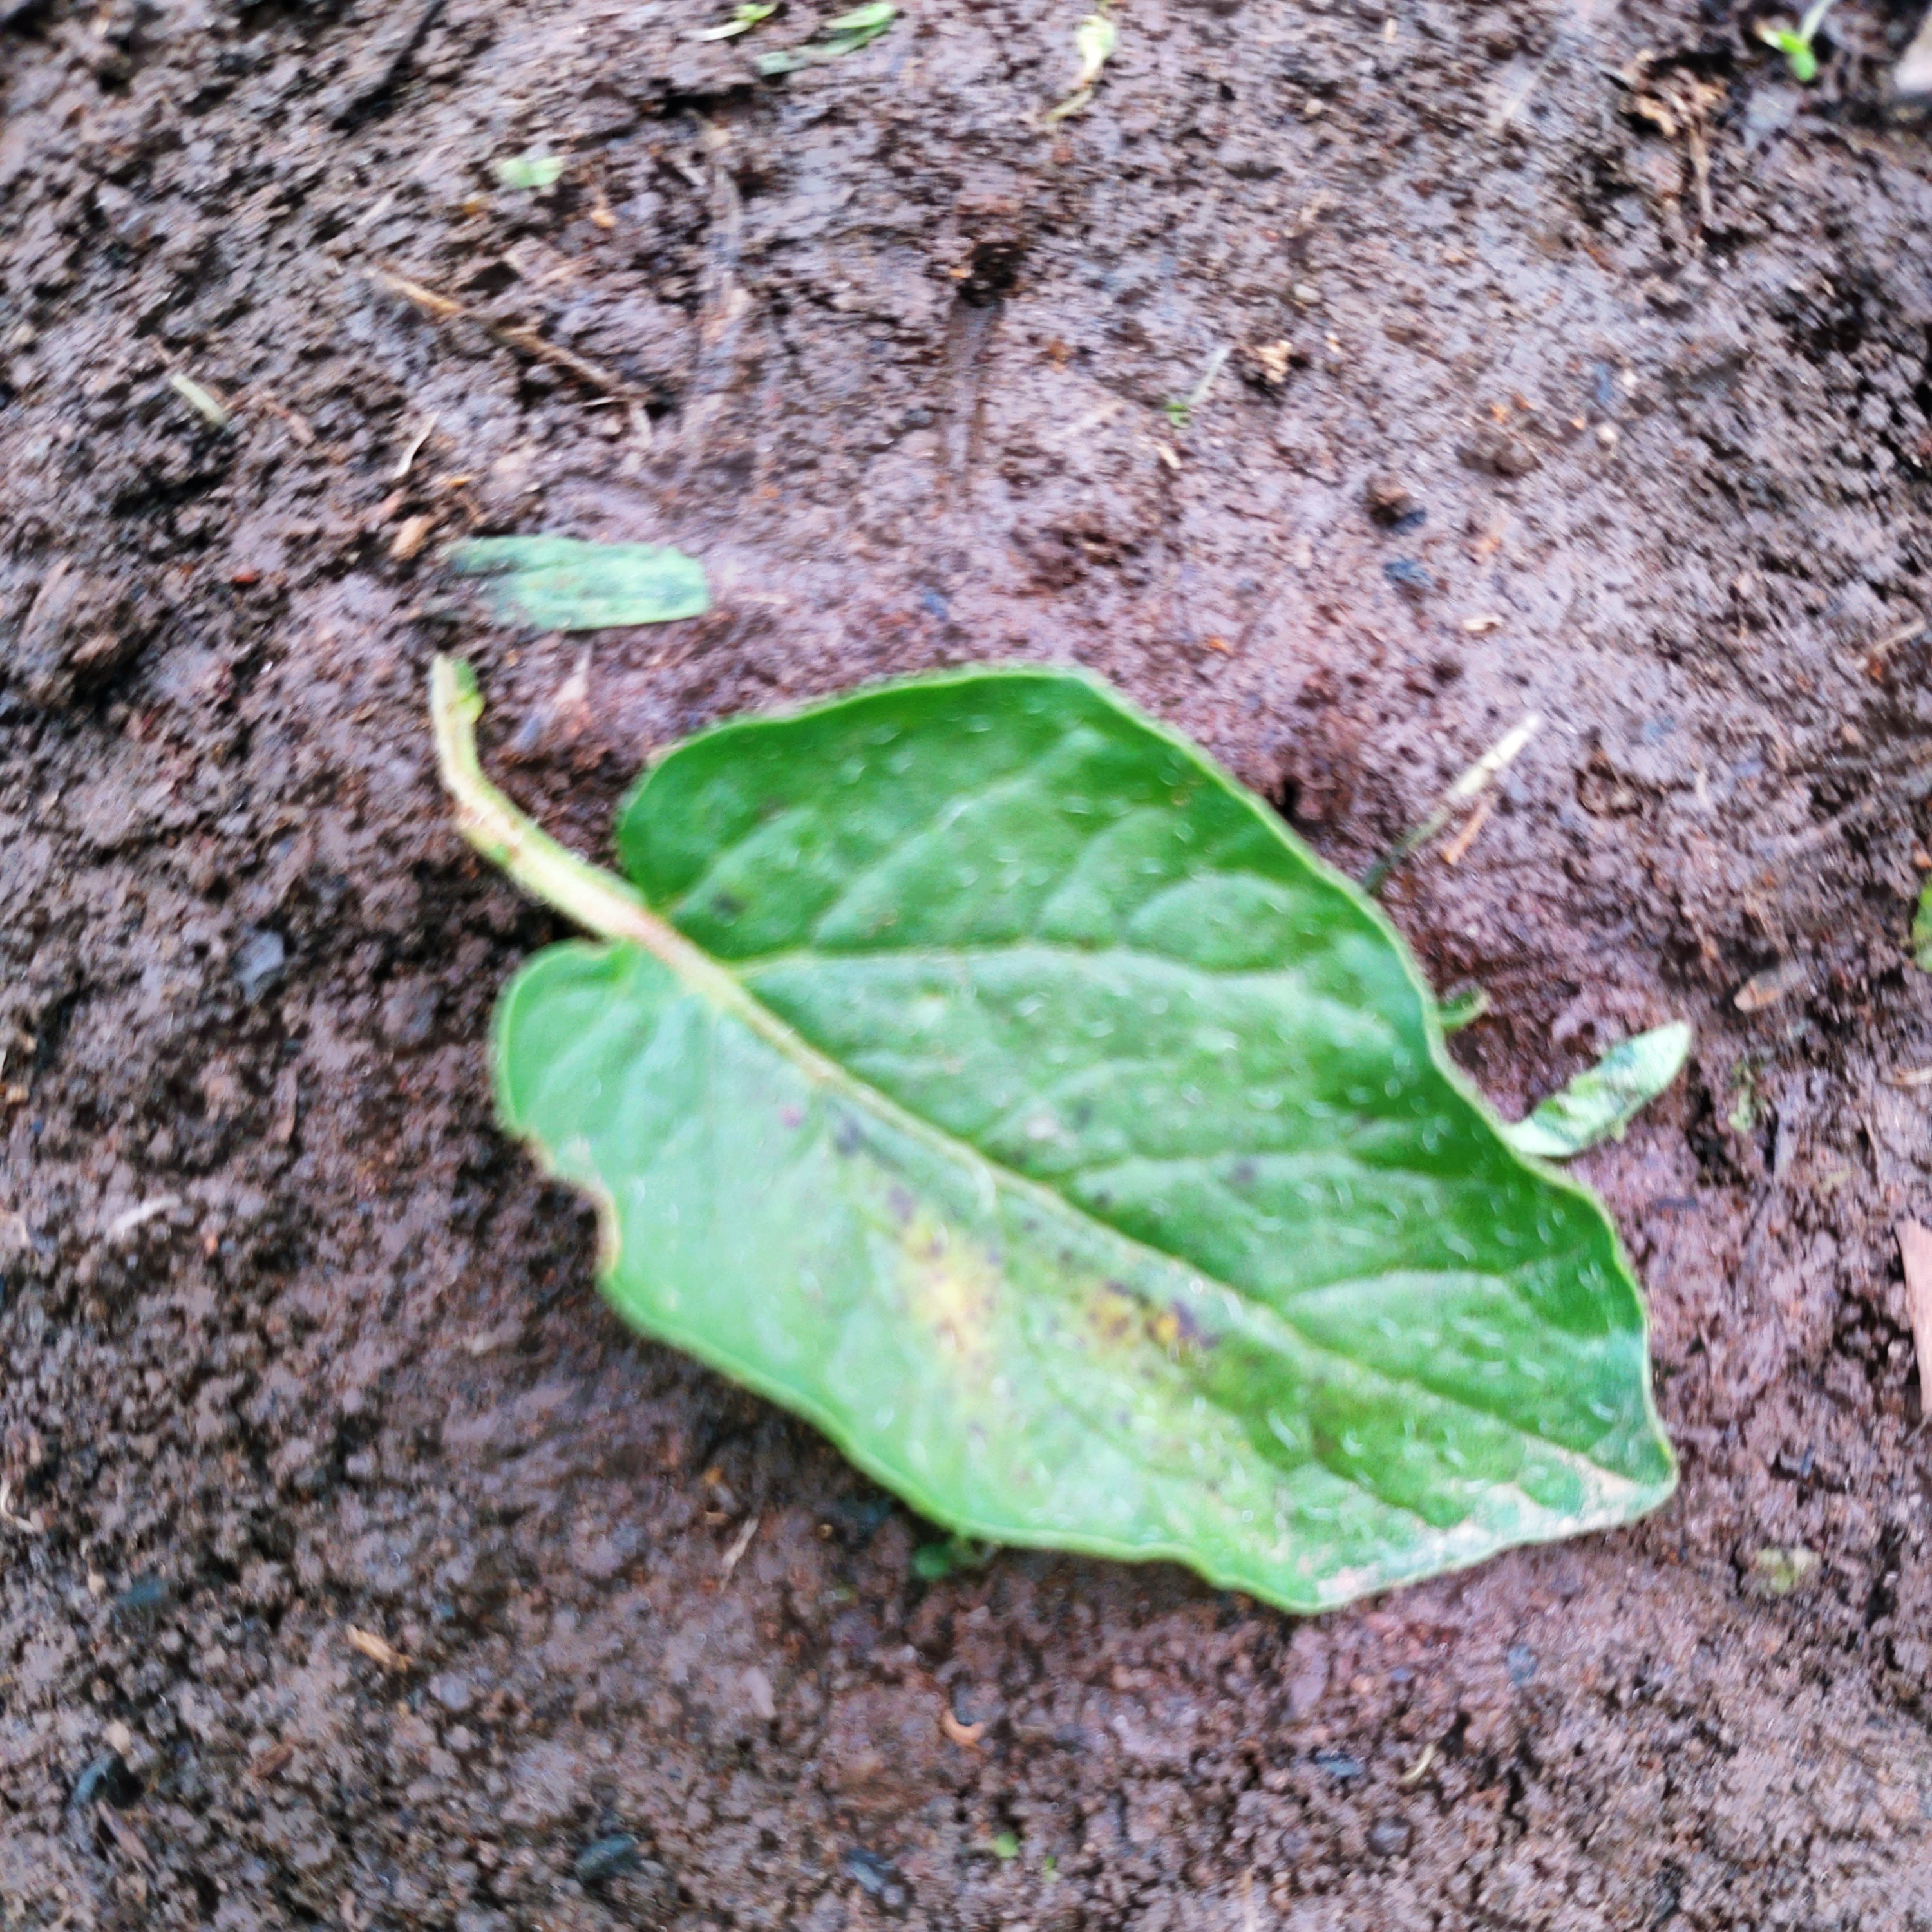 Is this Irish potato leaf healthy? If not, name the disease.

late blight
